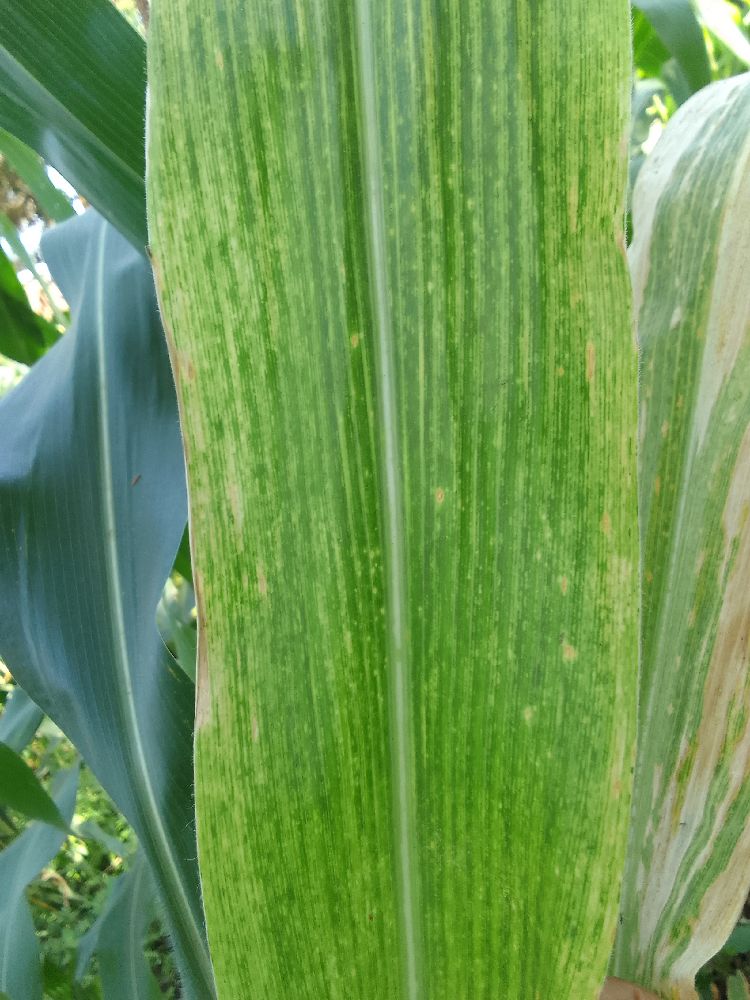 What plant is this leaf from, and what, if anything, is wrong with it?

maize, maize lethal necrosis
